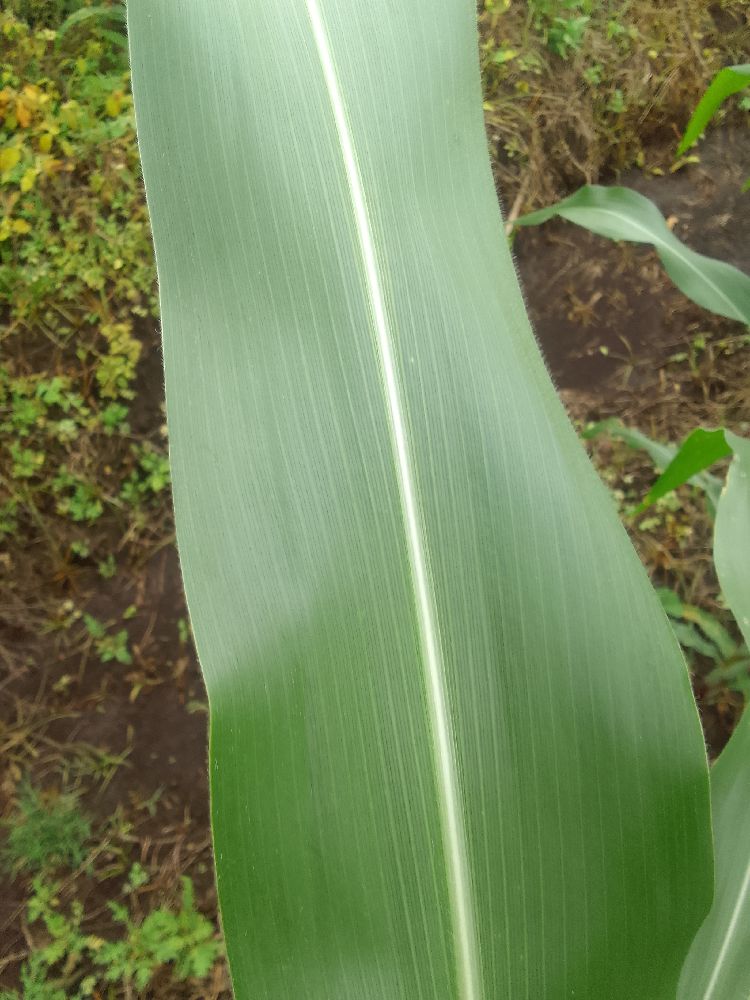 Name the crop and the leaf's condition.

maize, healthy
